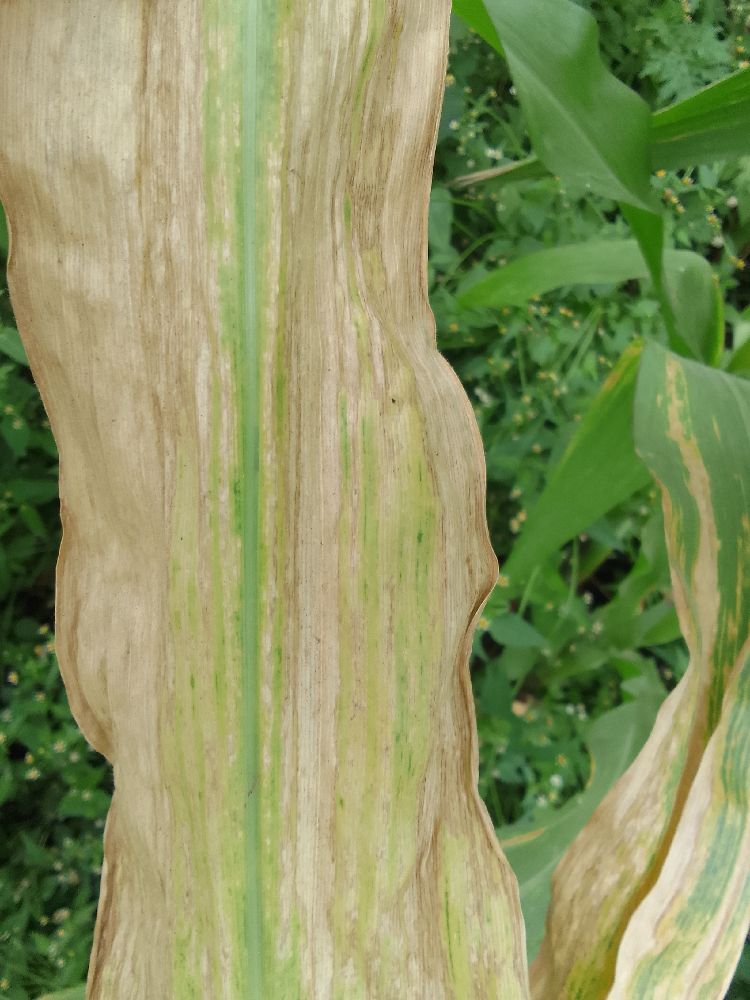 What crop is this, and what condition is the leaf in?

maize, maize lethal necrosis
